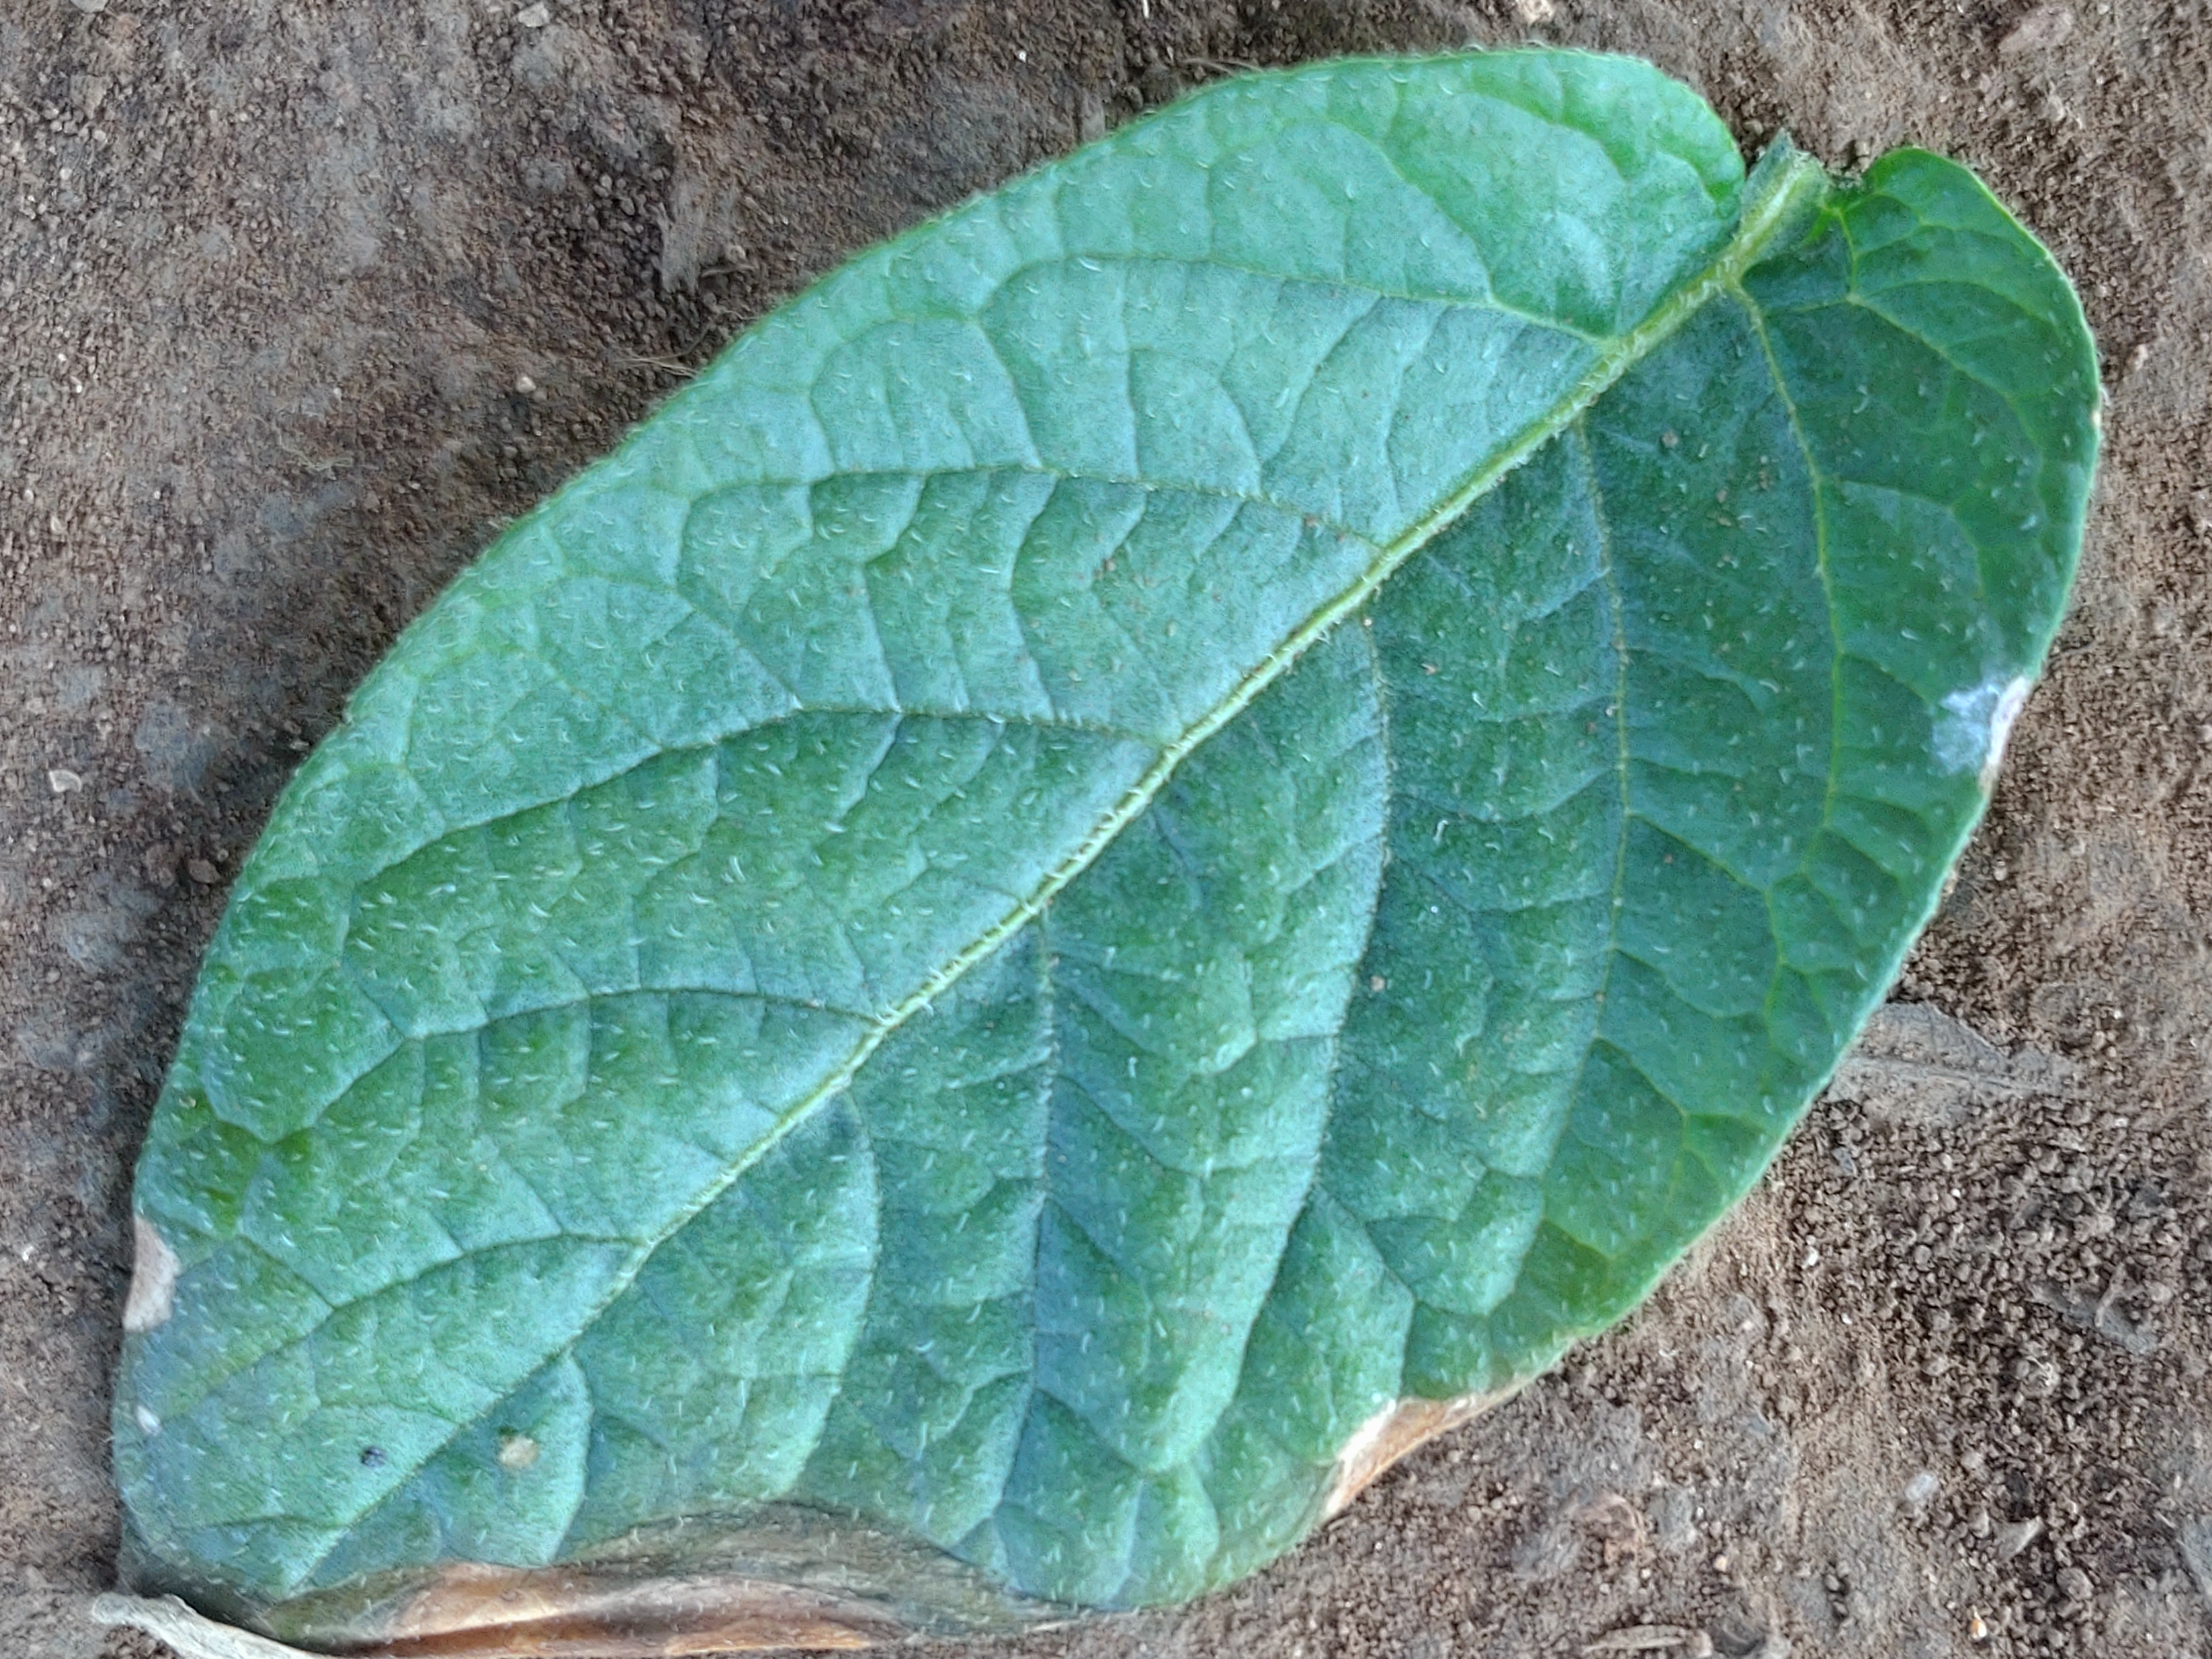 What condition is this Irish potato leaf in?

early blight
